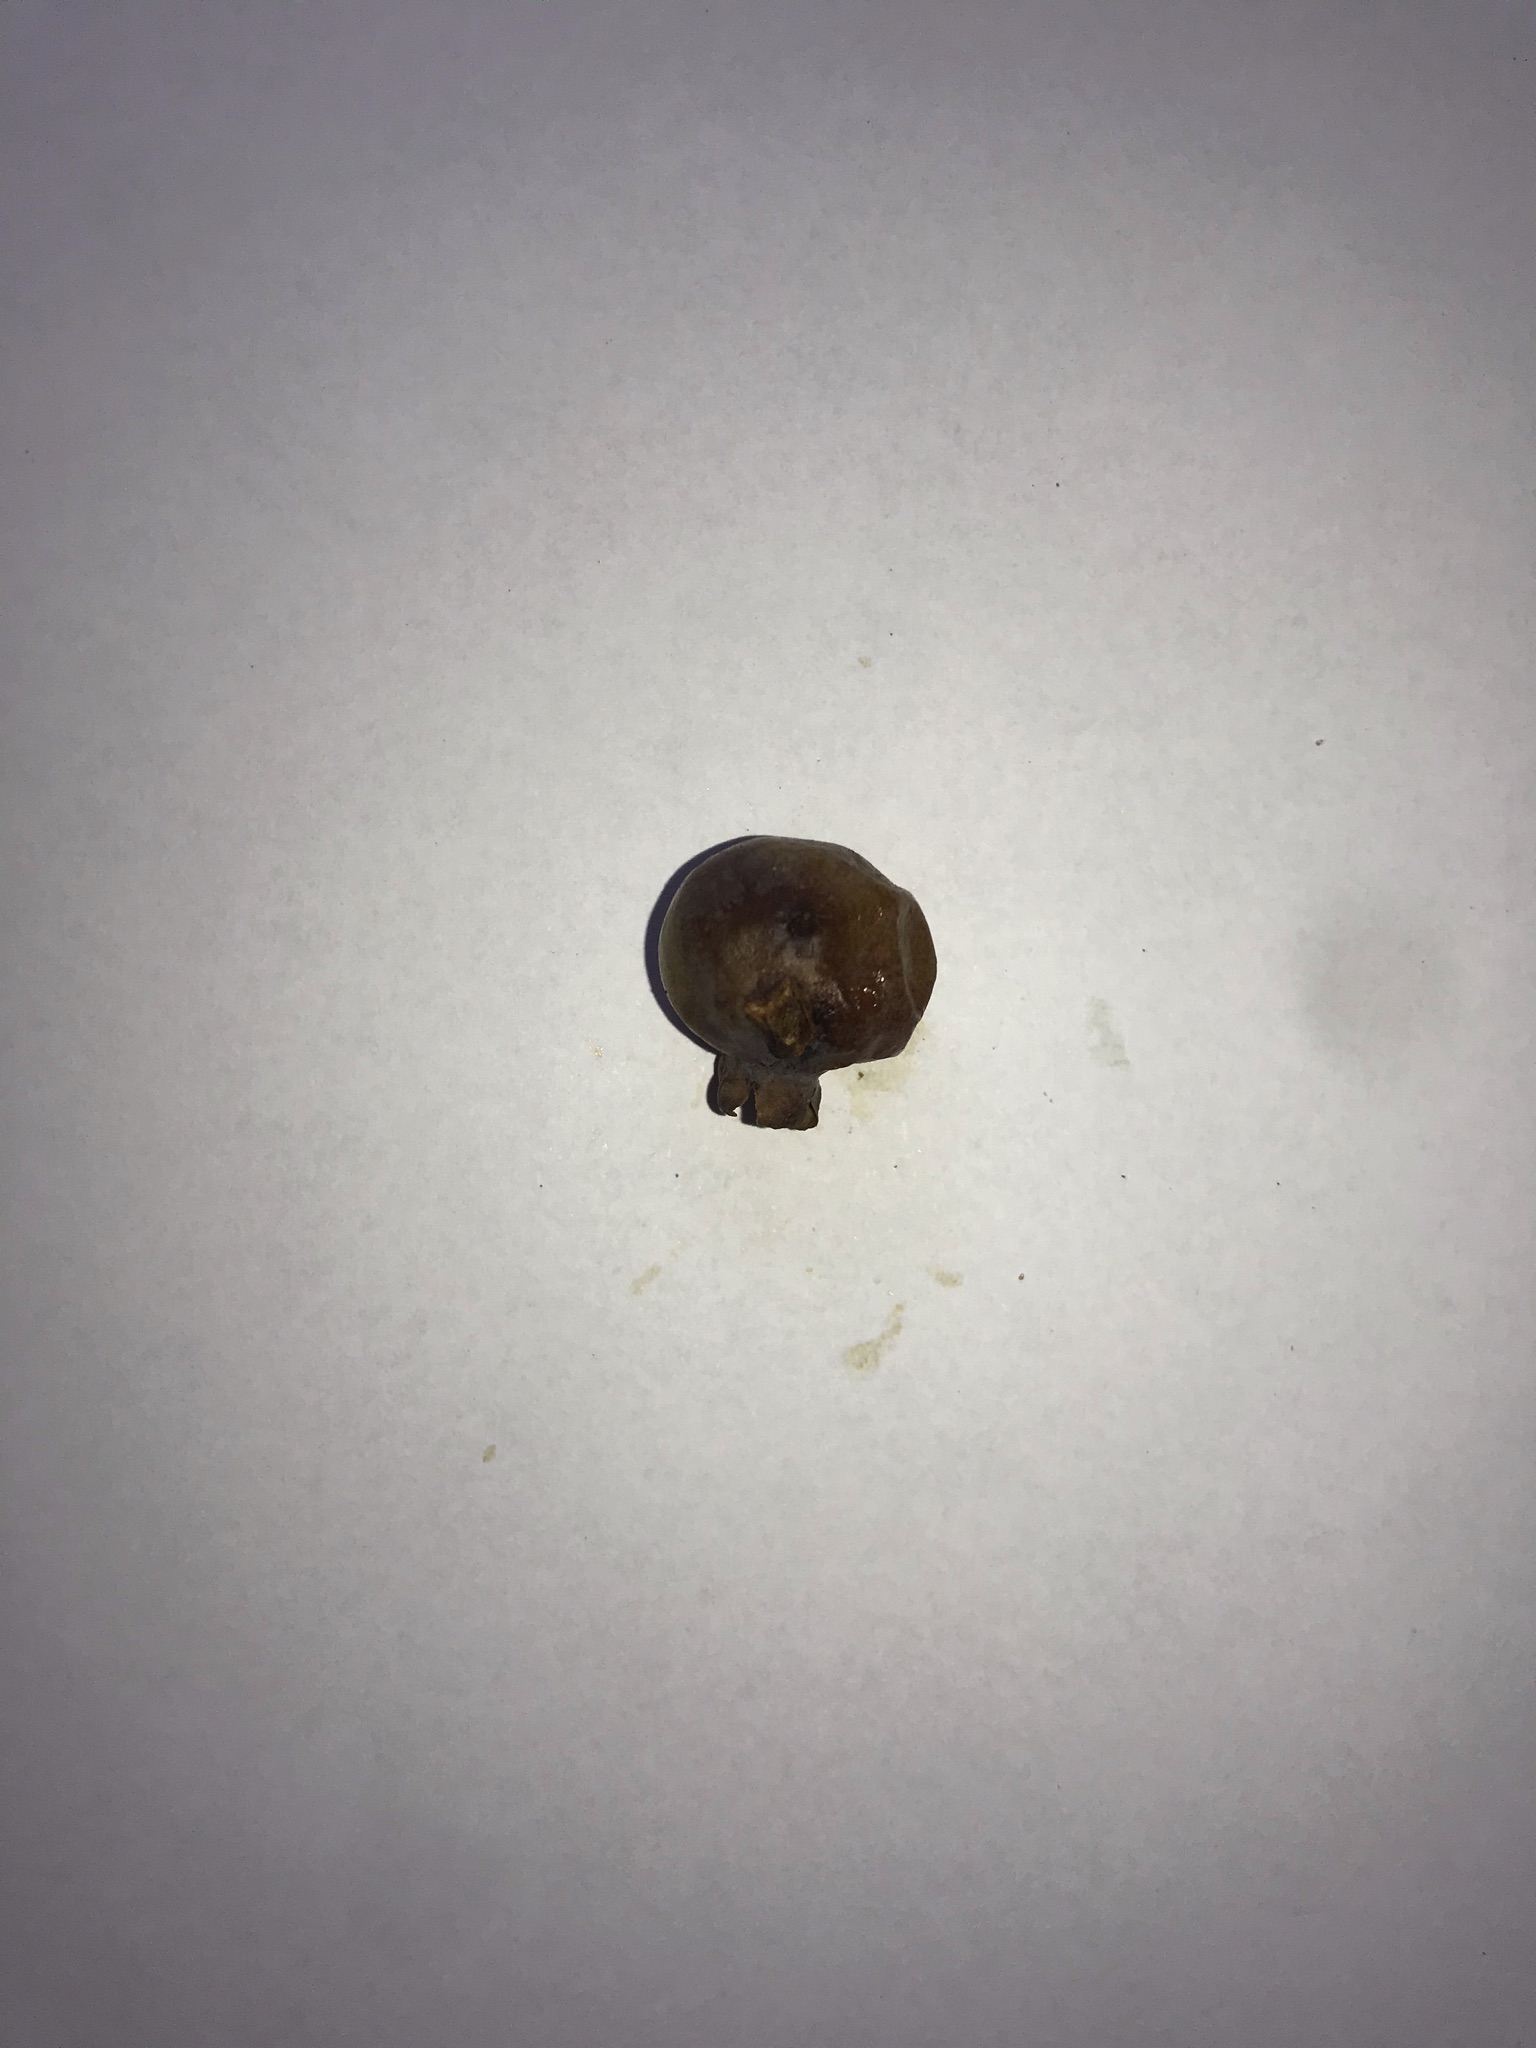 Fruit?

gabiroba
